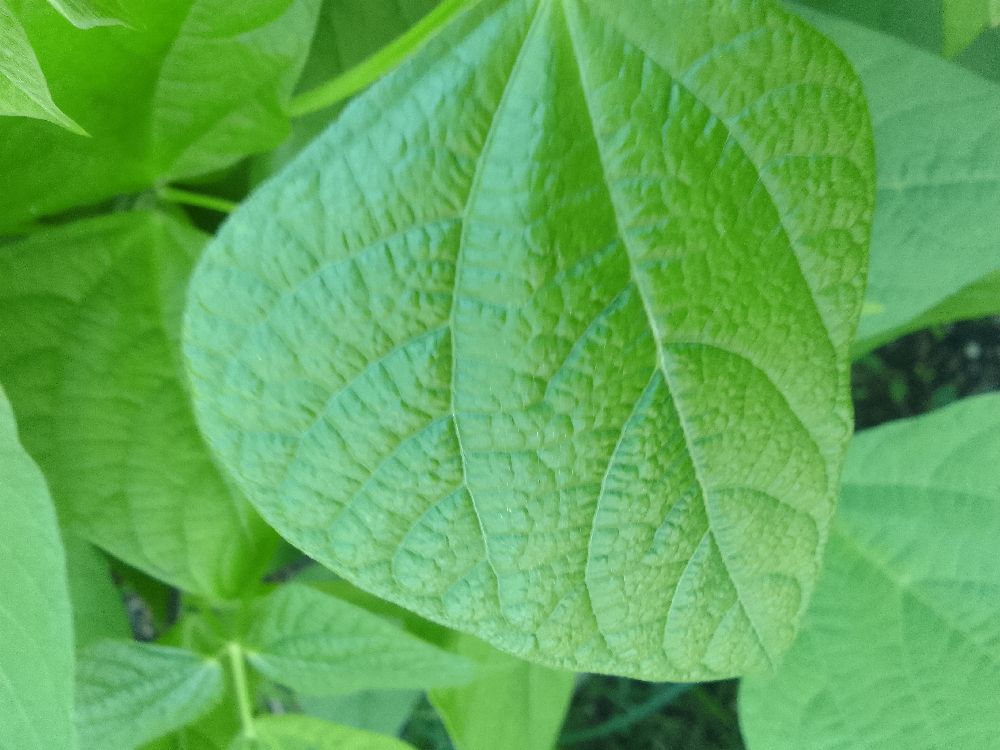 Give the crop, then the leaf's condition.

common bean, healthy
